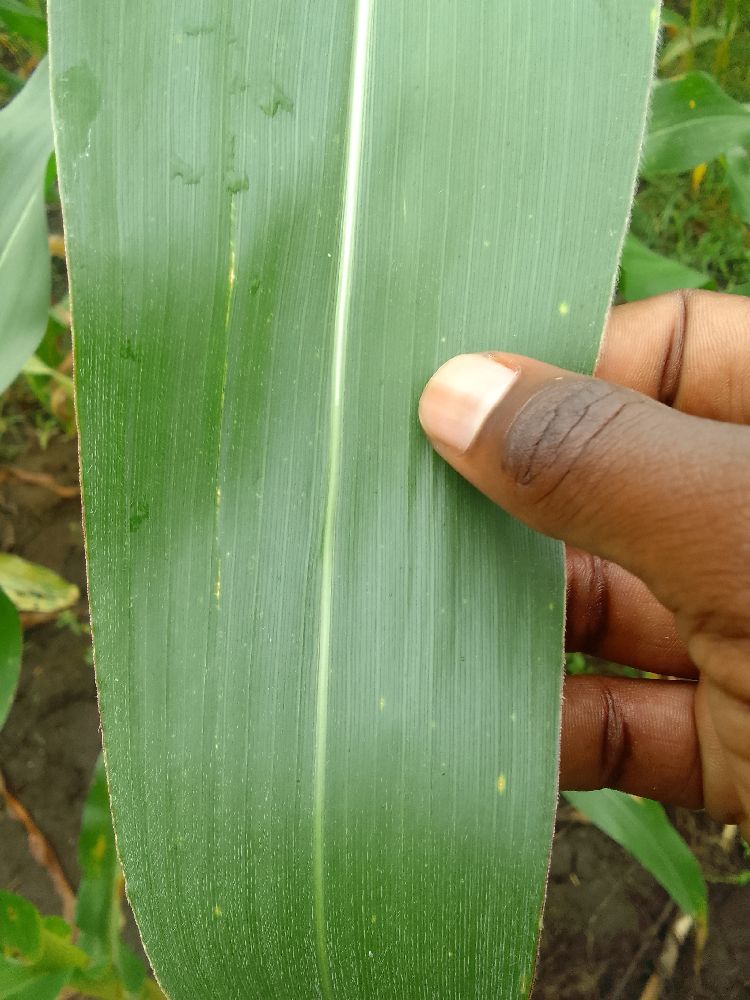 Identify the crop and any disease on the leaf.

maize, healthy
